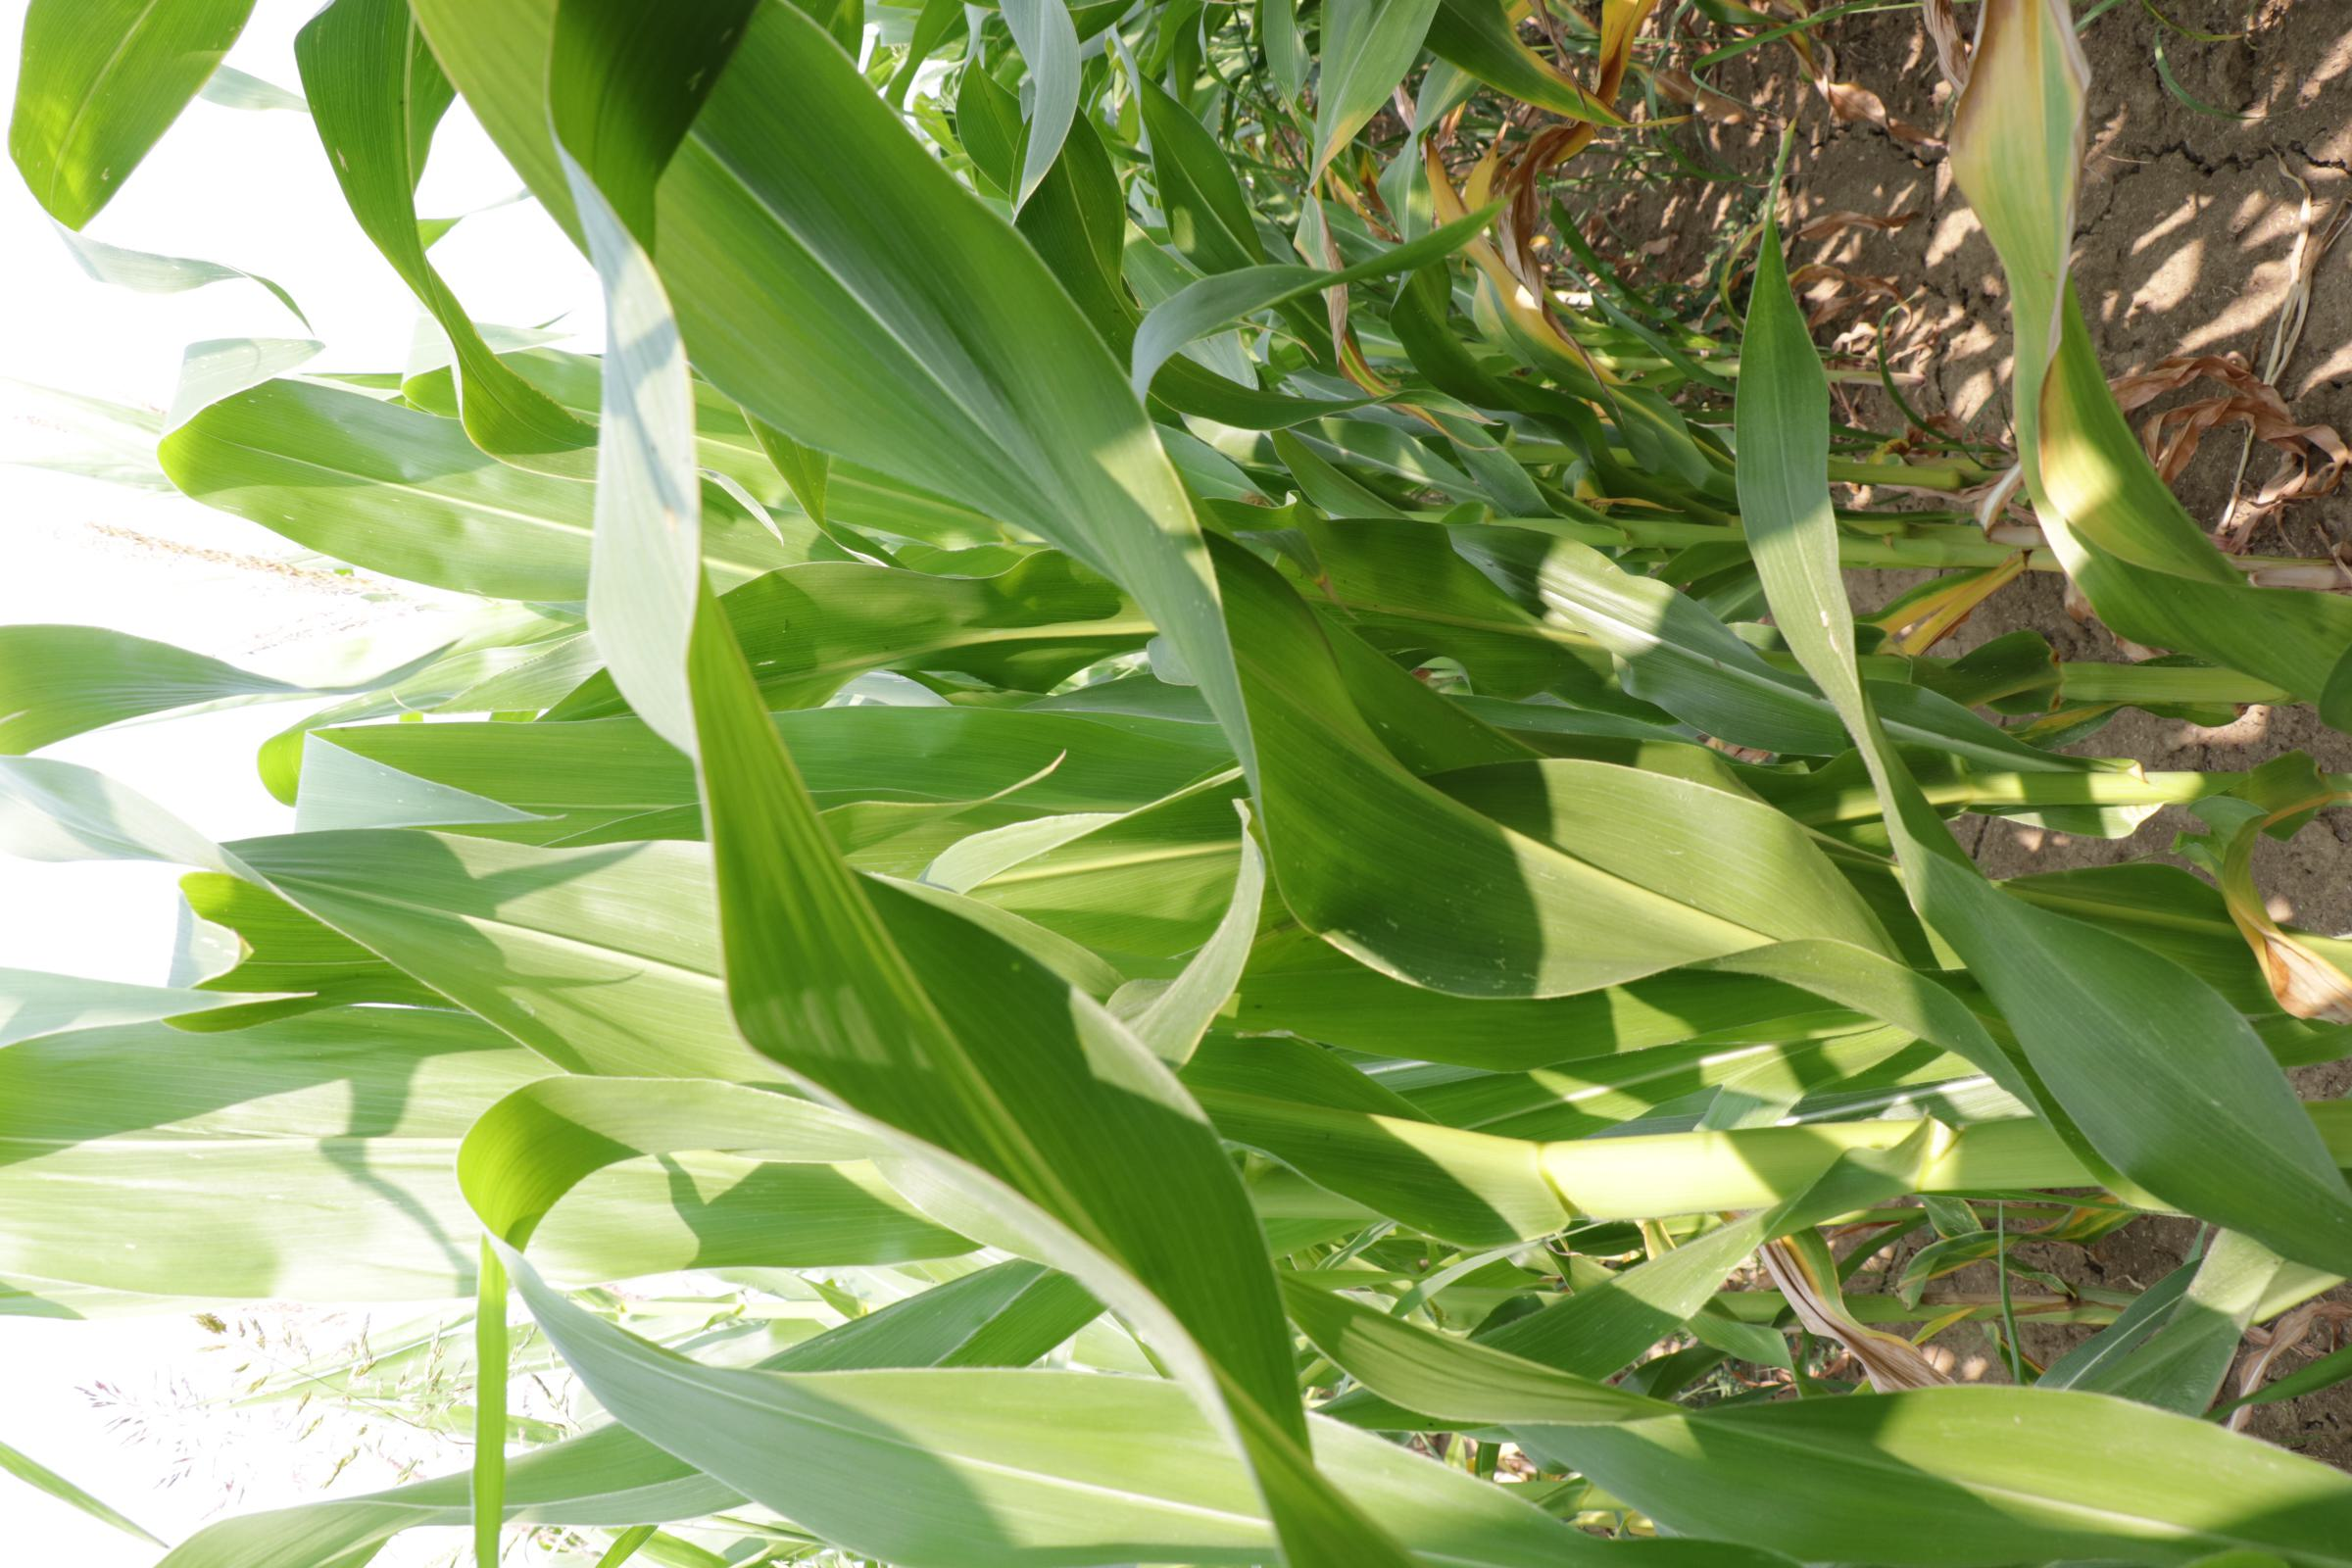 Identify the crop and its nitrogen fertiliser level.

maize, reduced nitrogen fertilisation
